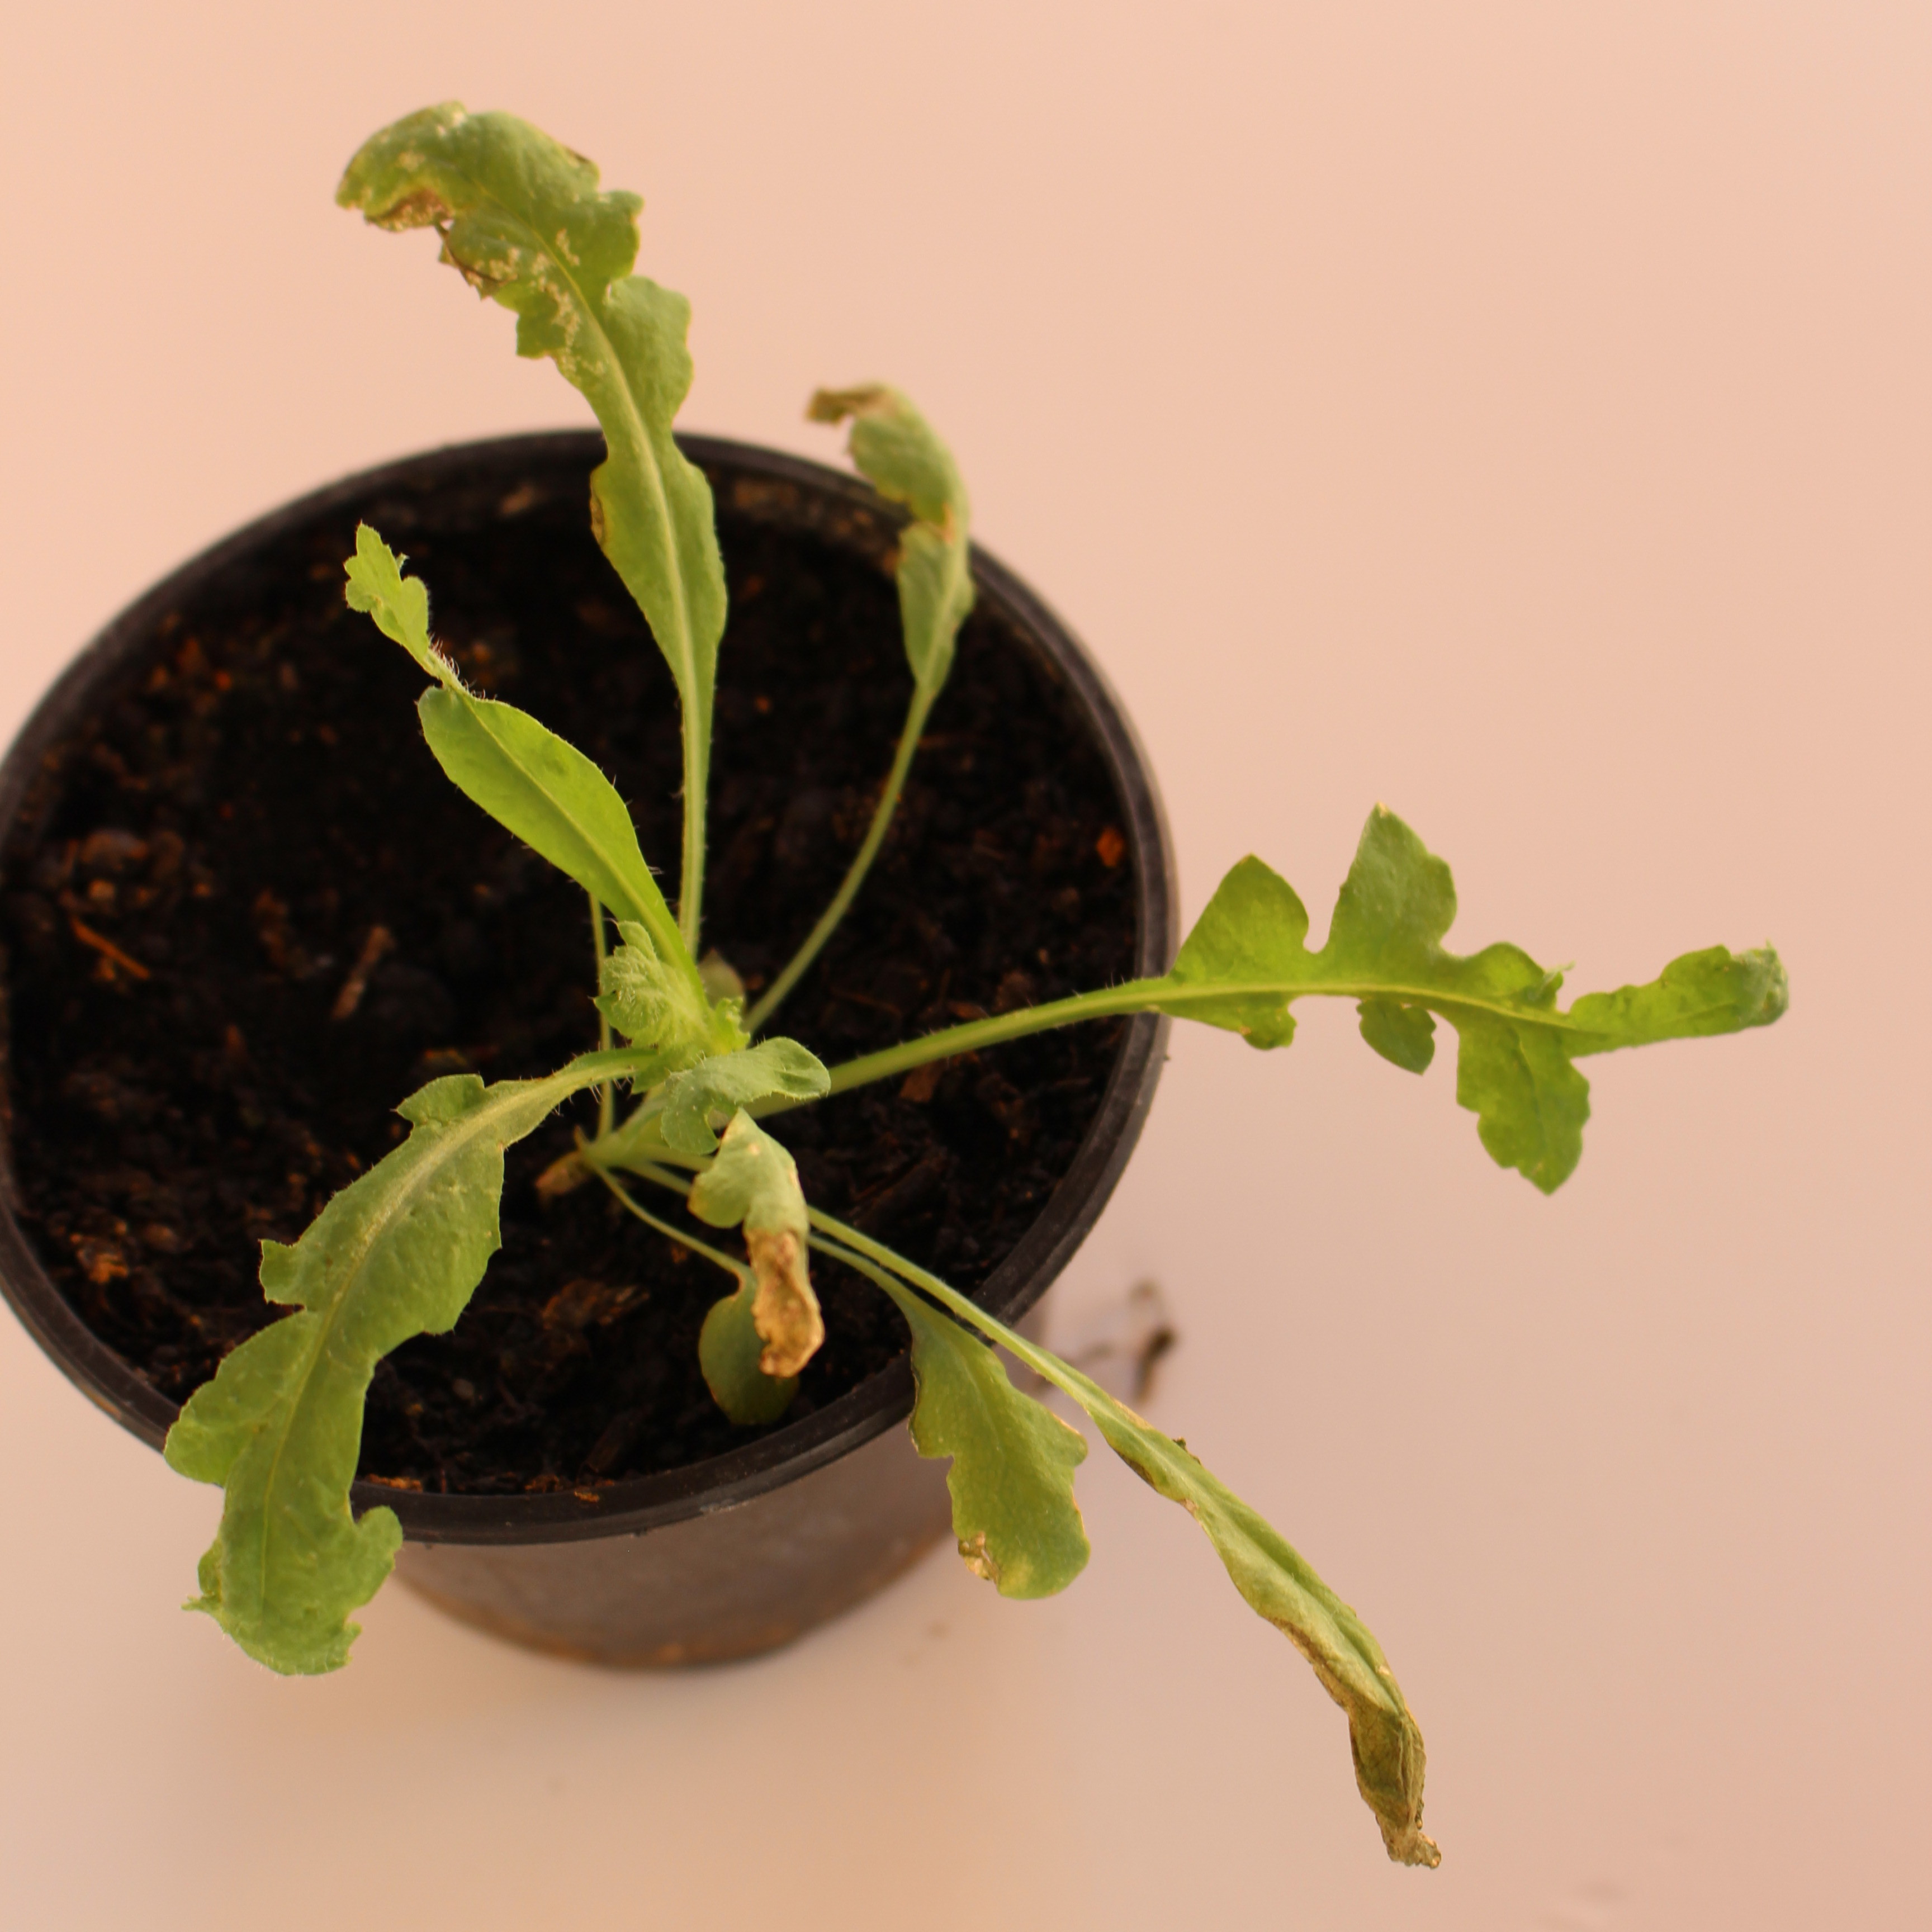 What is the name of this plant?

Papaver rhoeas
